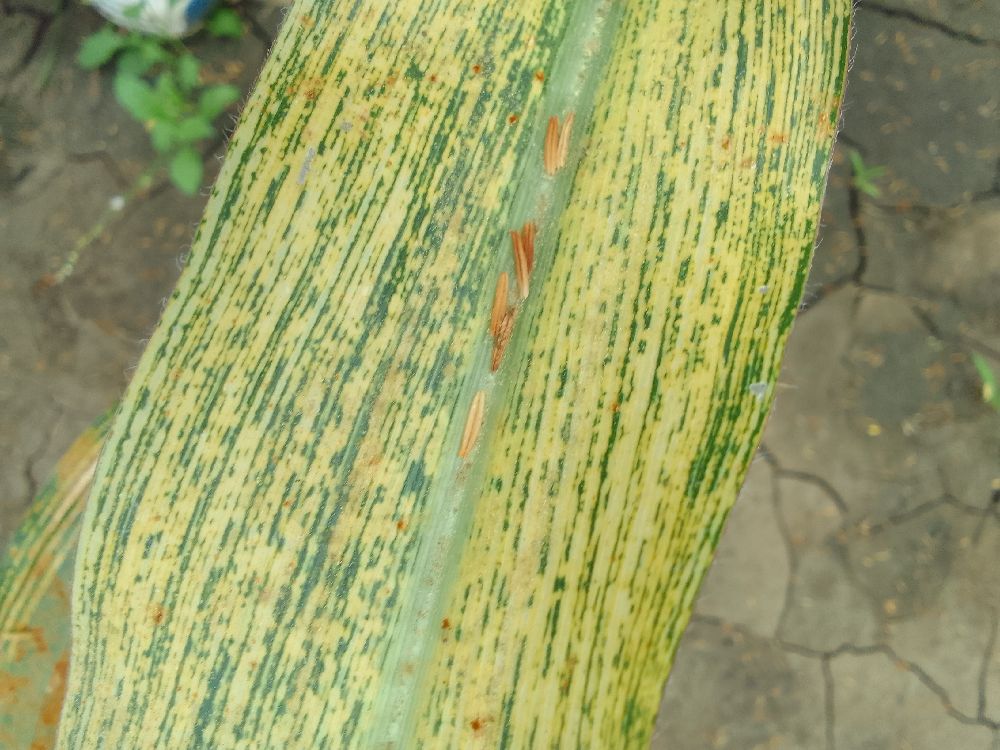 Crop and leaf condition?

maize, maize streak virus
